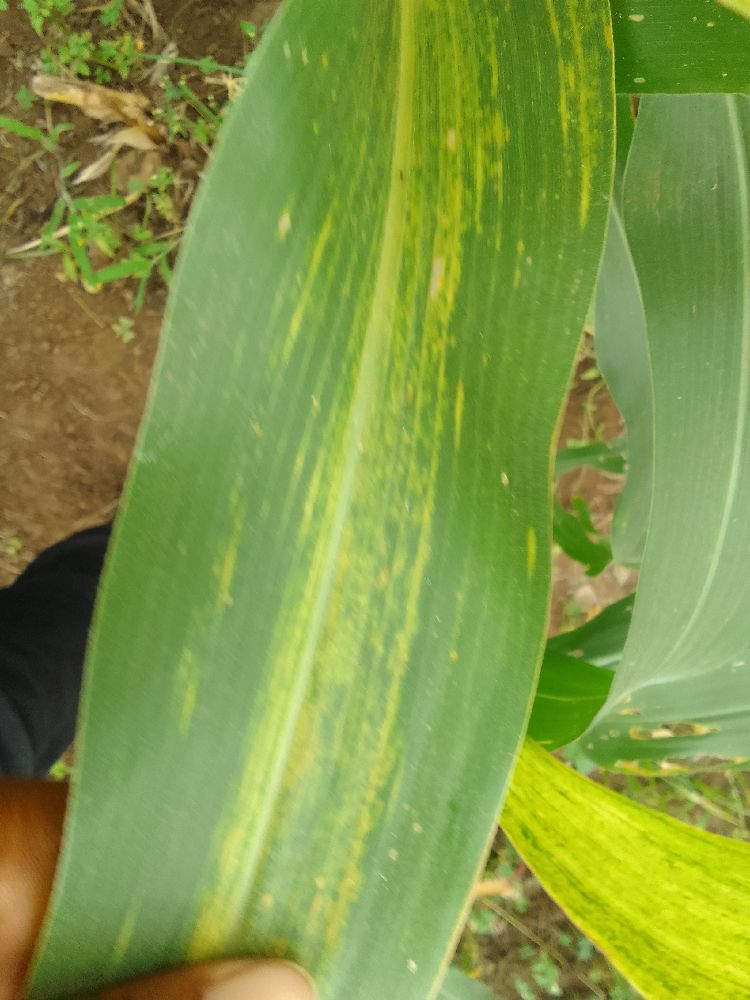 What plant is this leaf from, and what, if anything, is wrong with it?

maize, maize lethal necrosis
